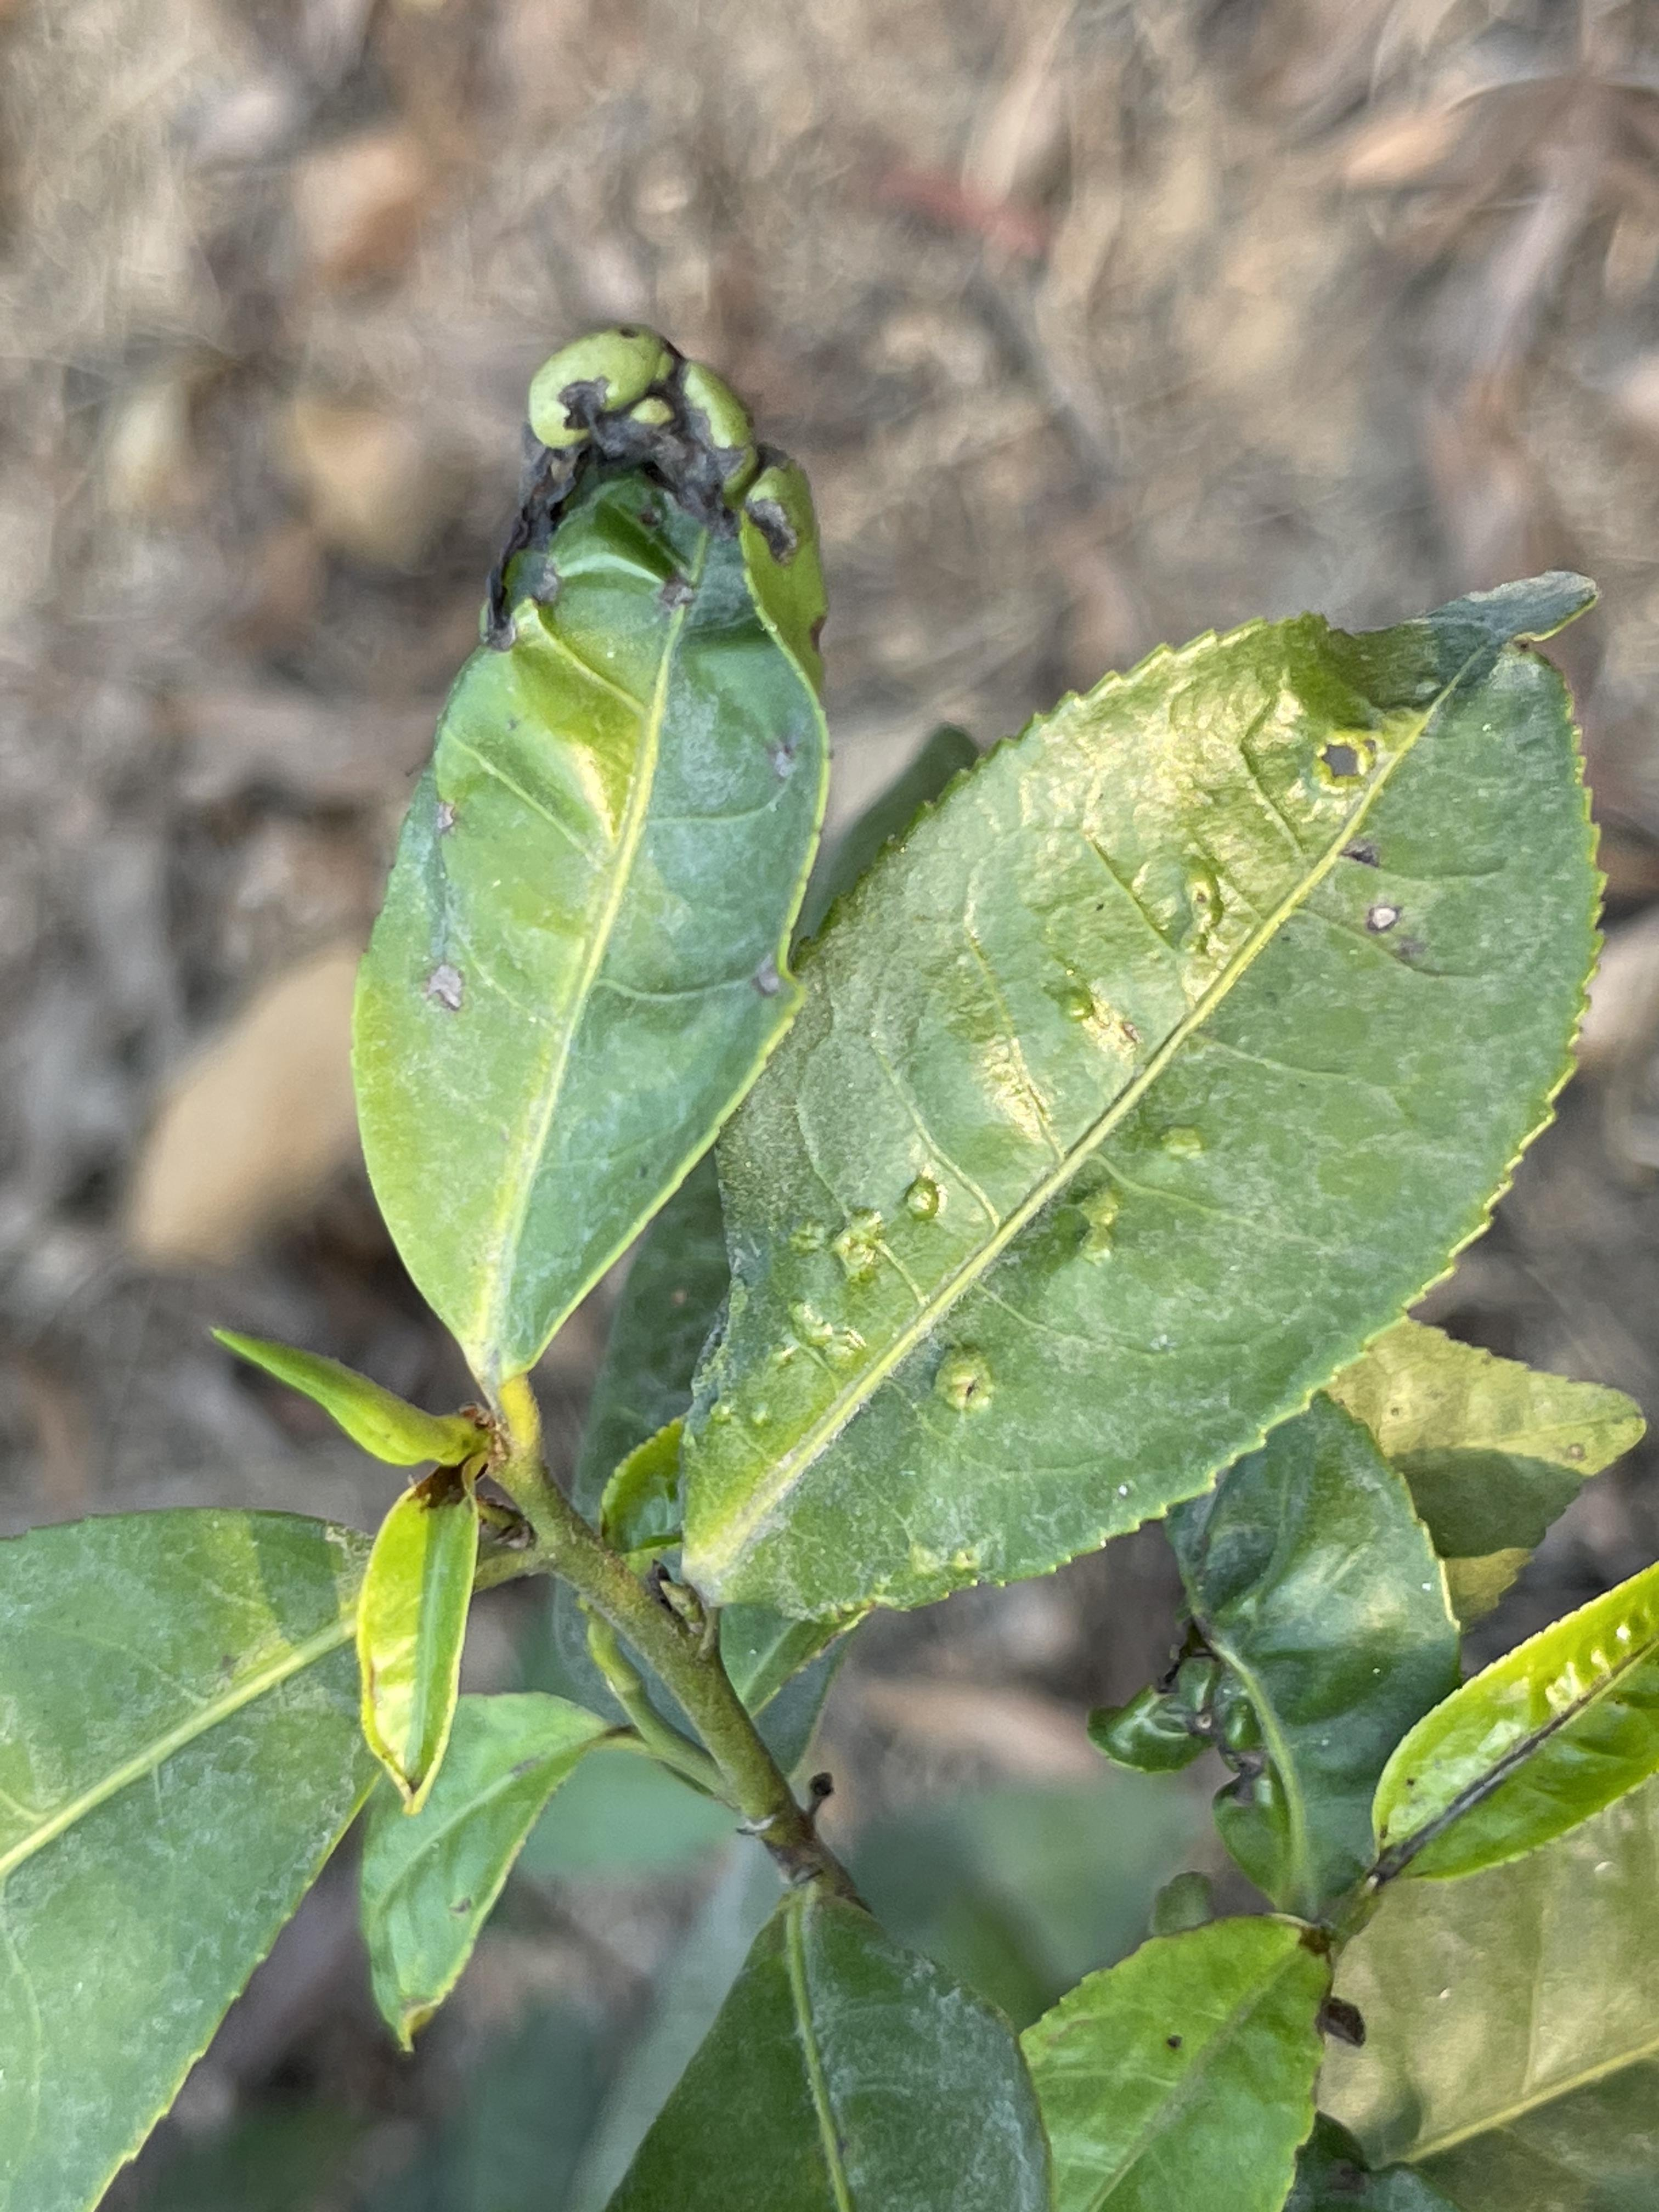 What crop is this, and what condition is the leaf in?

tea, helopeltis
